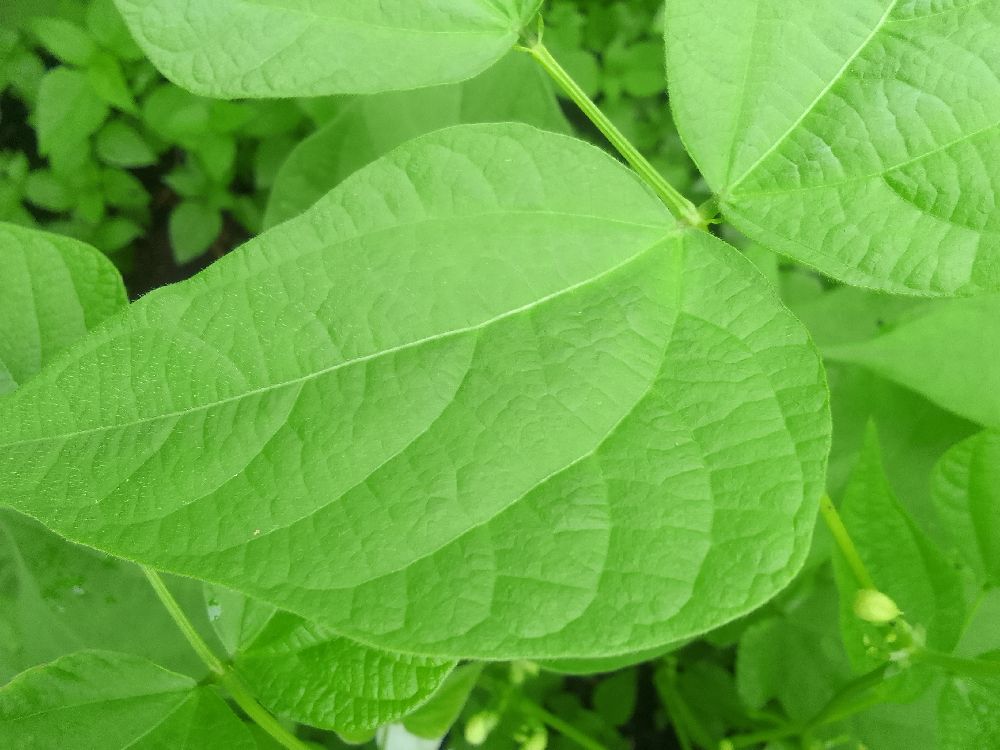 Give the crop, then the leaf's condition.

common bean, healthy
